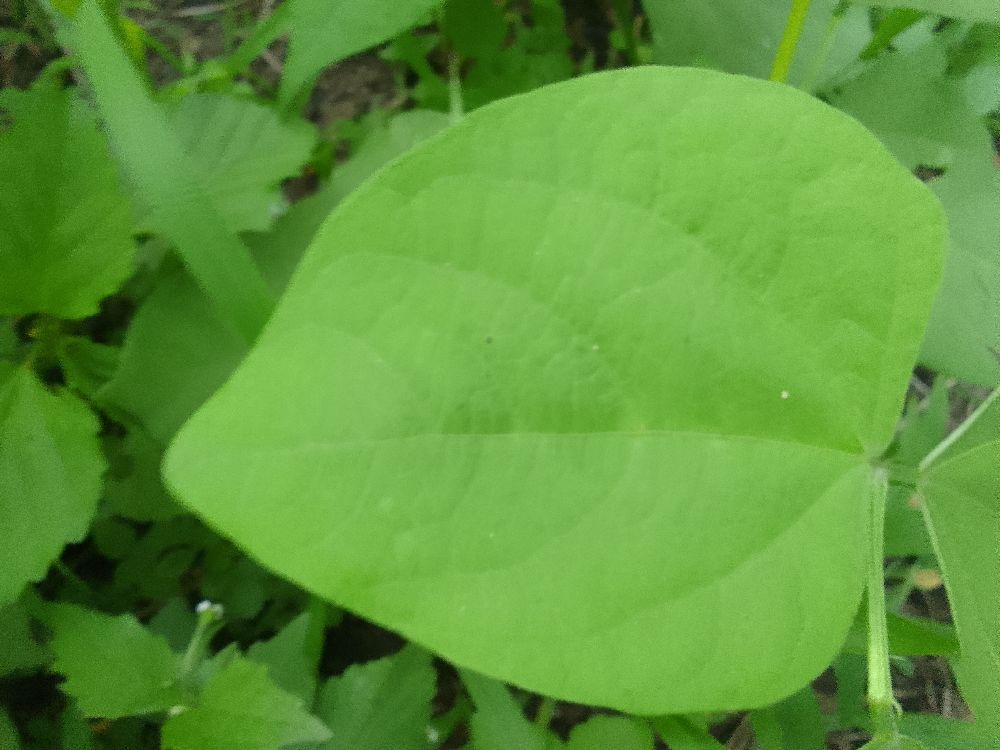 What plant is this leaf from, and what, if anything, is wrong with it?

common bean, healthy
